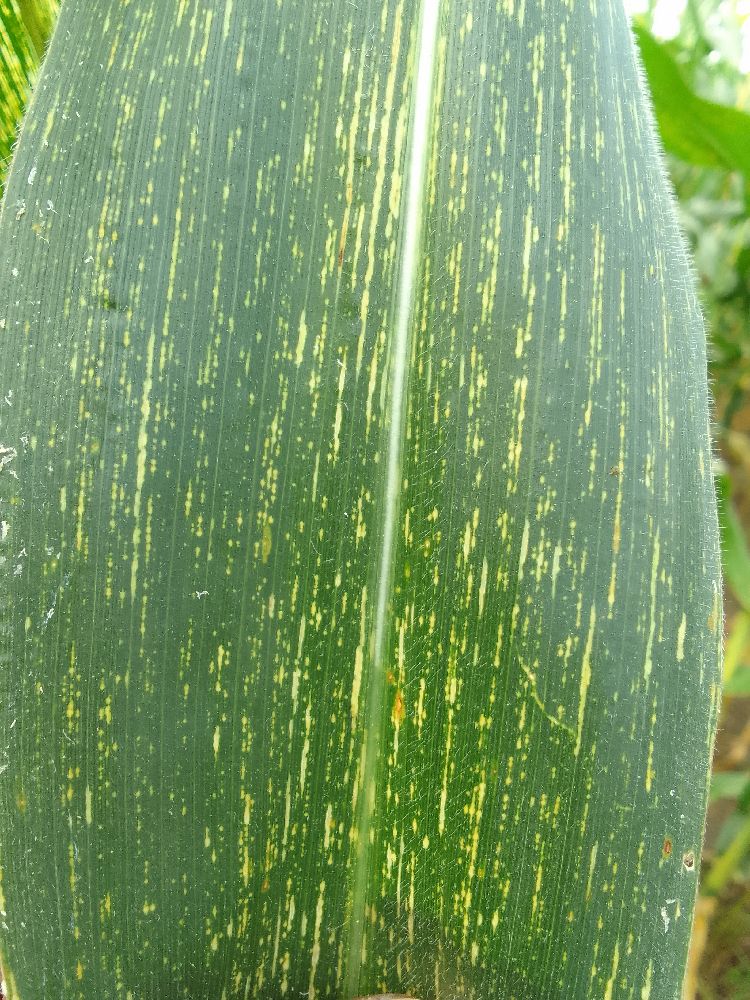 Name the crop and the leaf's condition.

maize, maize streak virus
